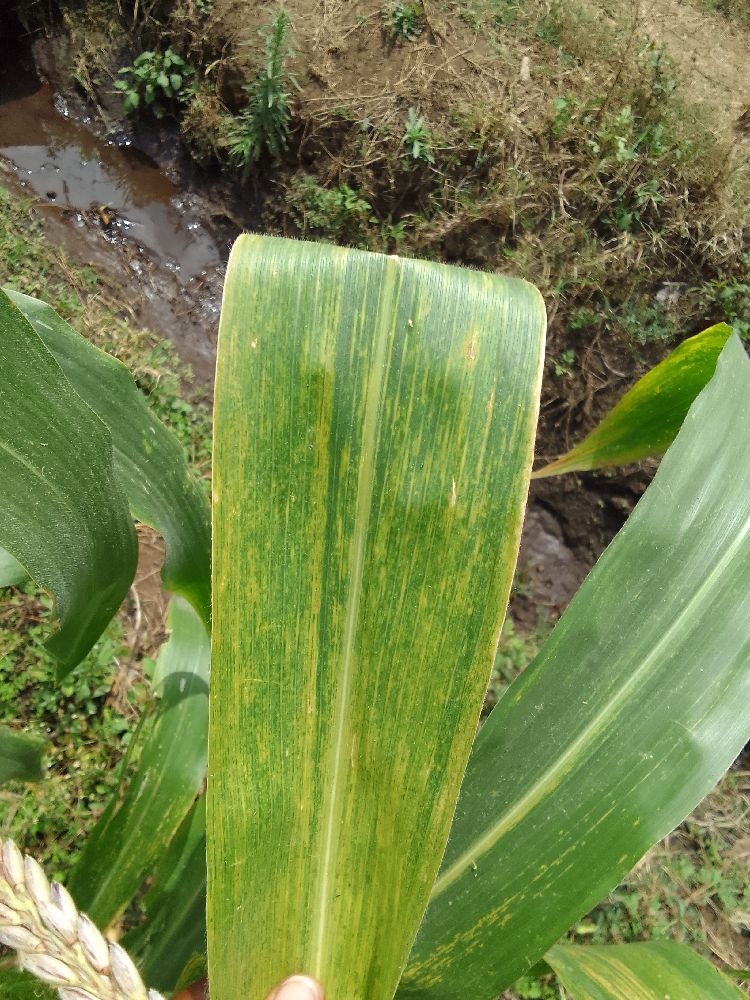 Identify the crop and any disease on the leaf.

maize, maize lethal necrosis
